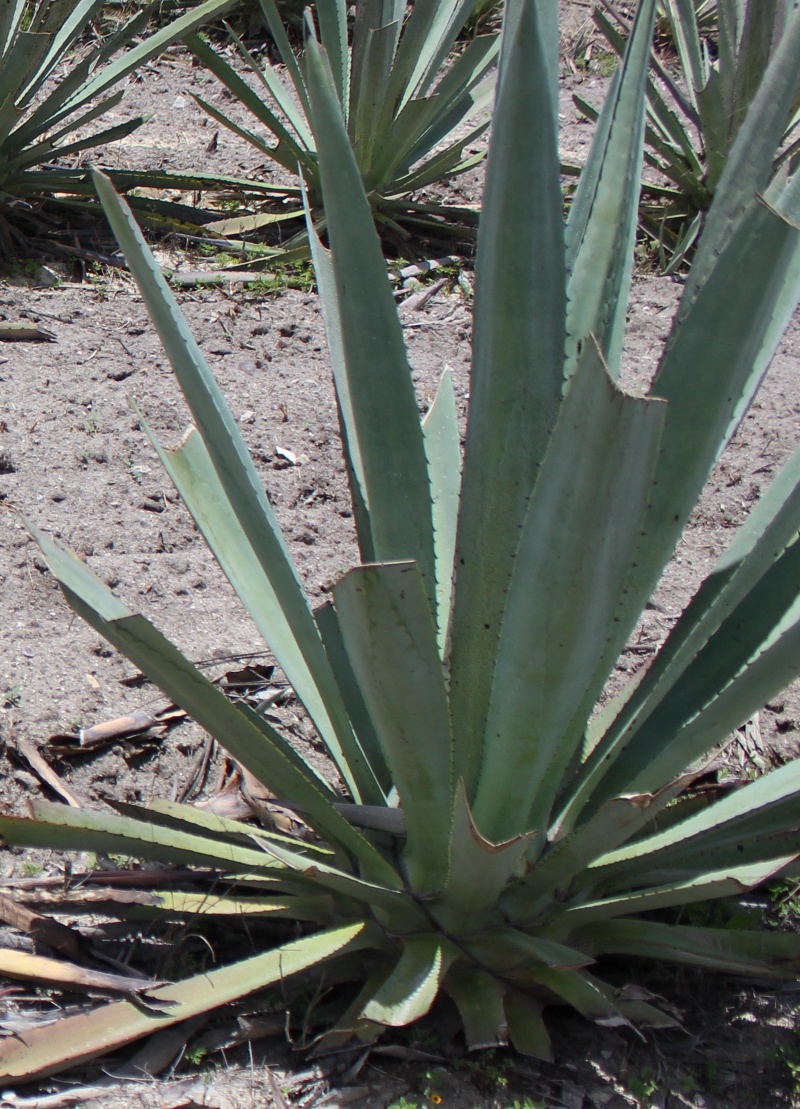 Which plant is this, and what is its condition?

agave, healthy
